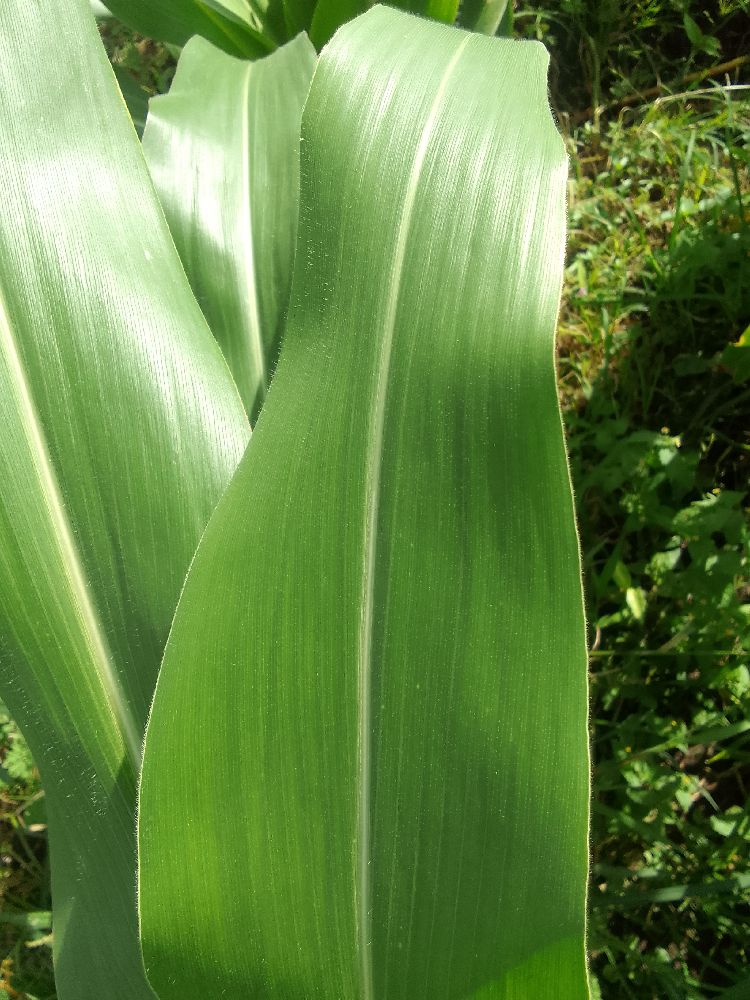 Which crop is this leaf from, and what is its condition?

maize, healthy
